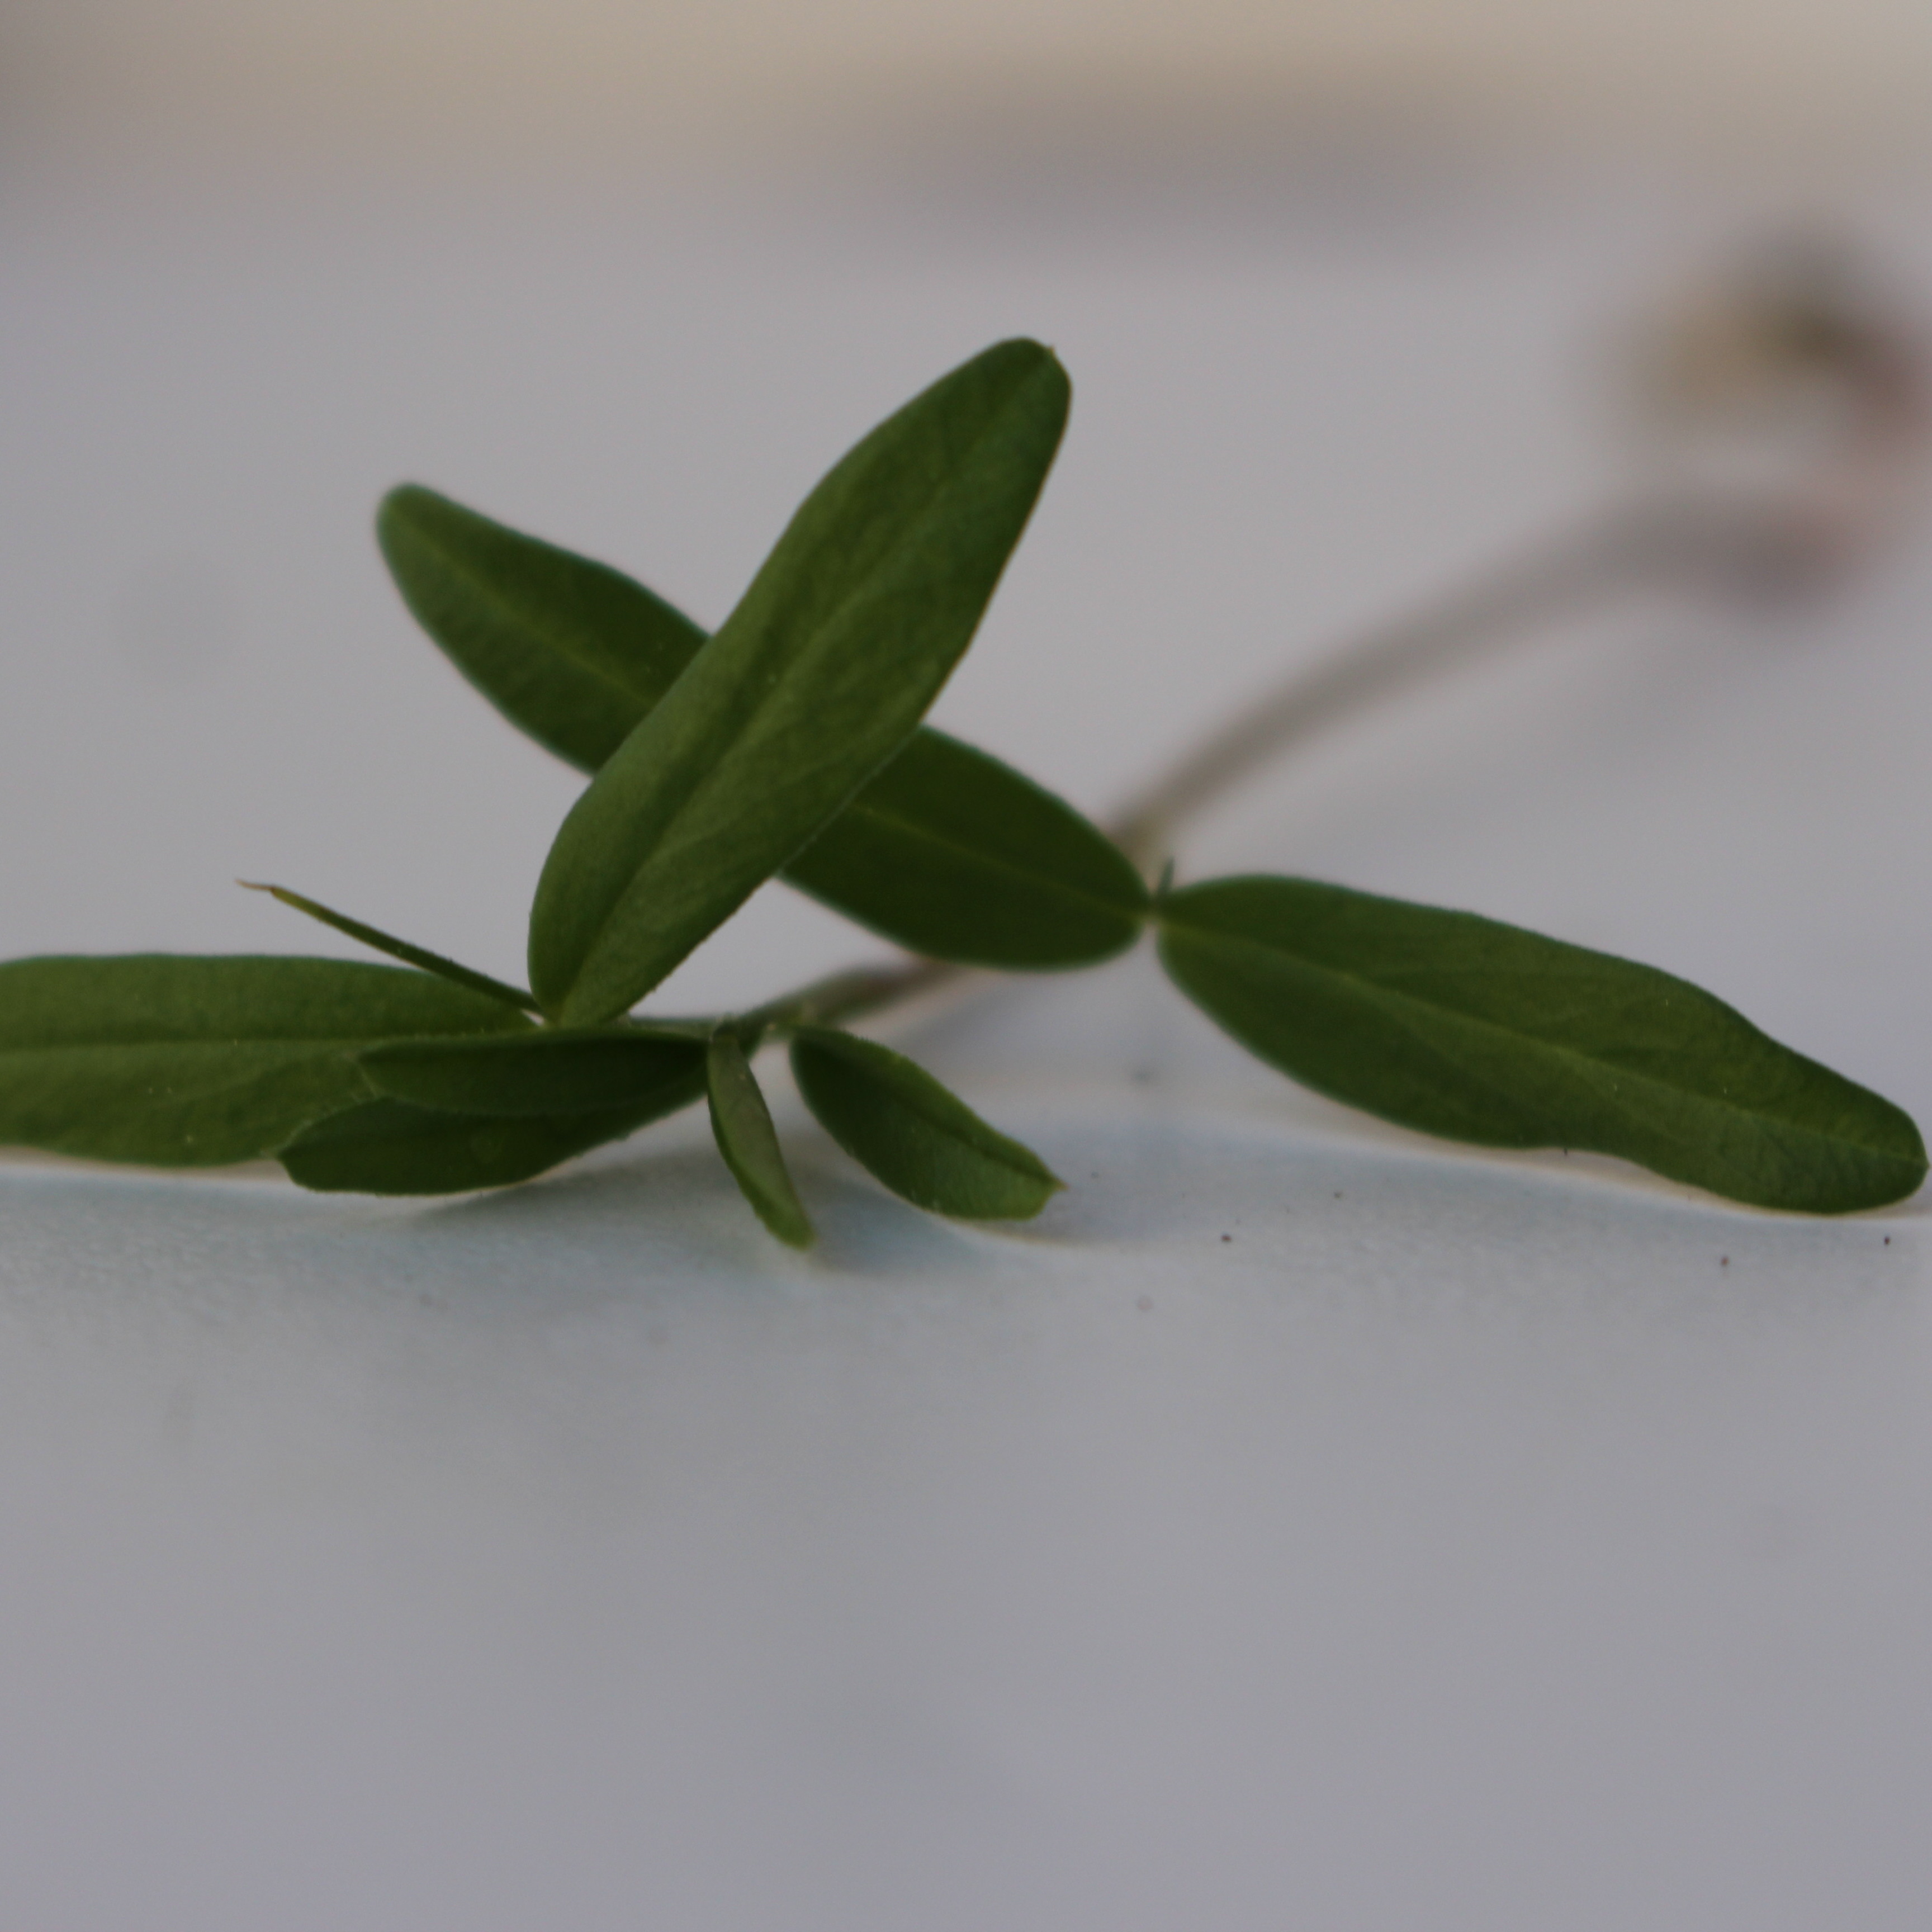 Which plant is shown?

Vicia sativa
